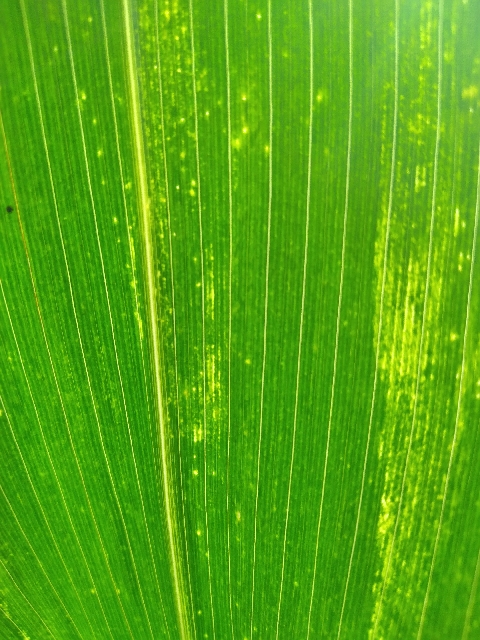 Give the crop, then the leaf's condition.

maize, maize lethal necrosis
